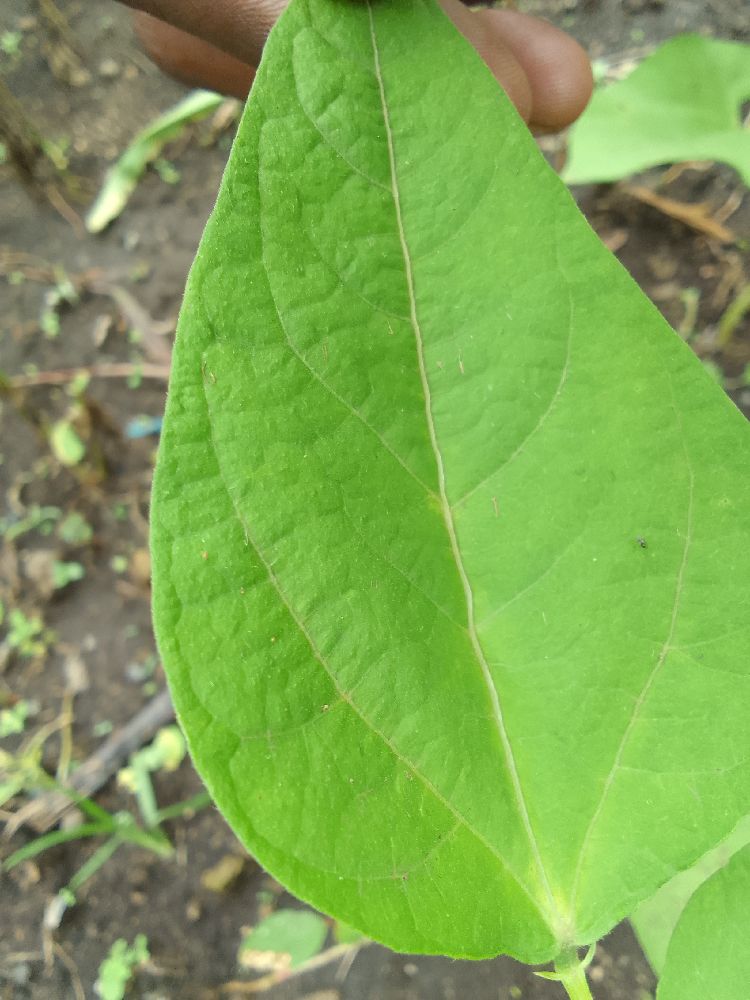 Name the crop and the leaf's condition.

common bean, healthy
